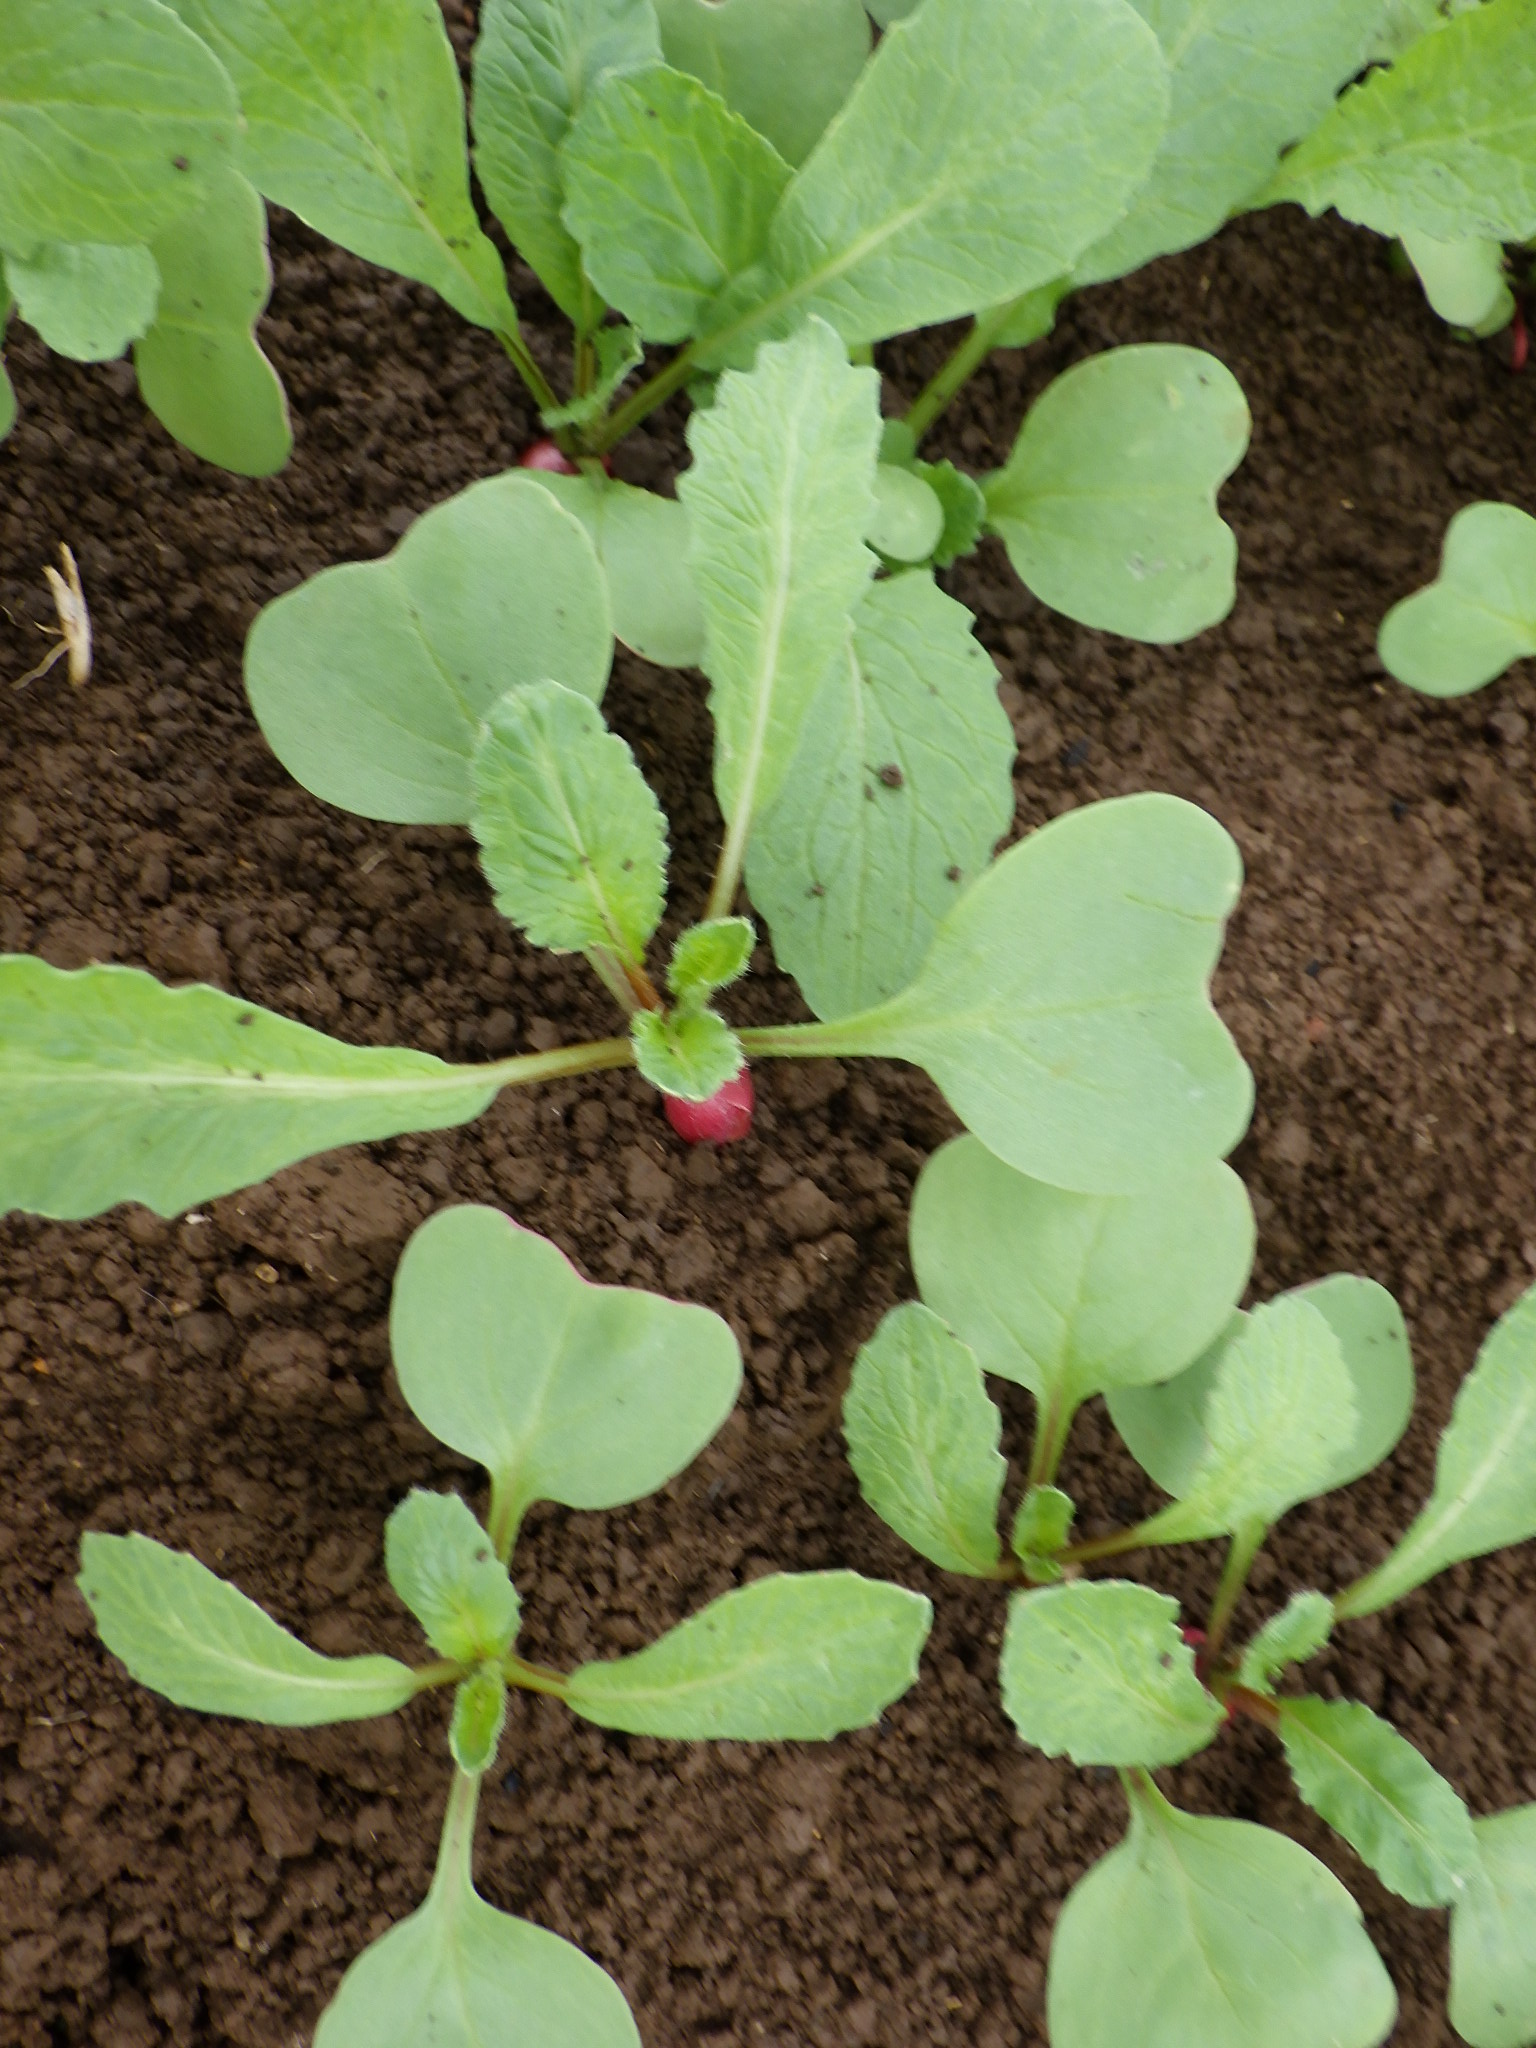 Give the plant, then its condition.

radish, healthy
